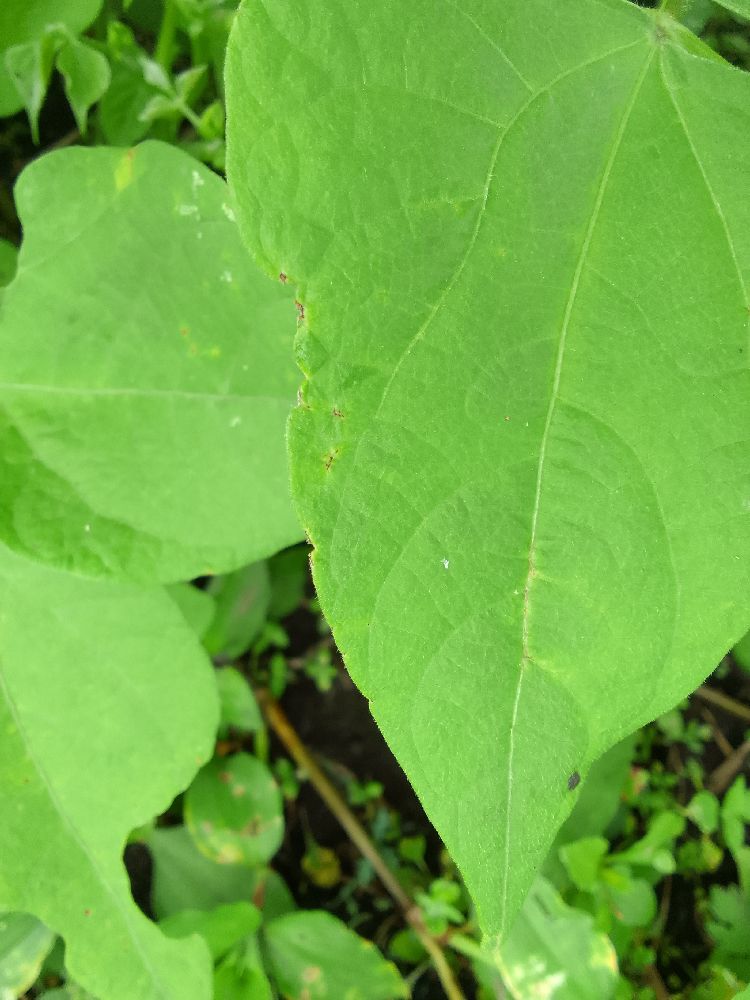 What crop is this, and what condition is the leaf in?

common bean, healthy
